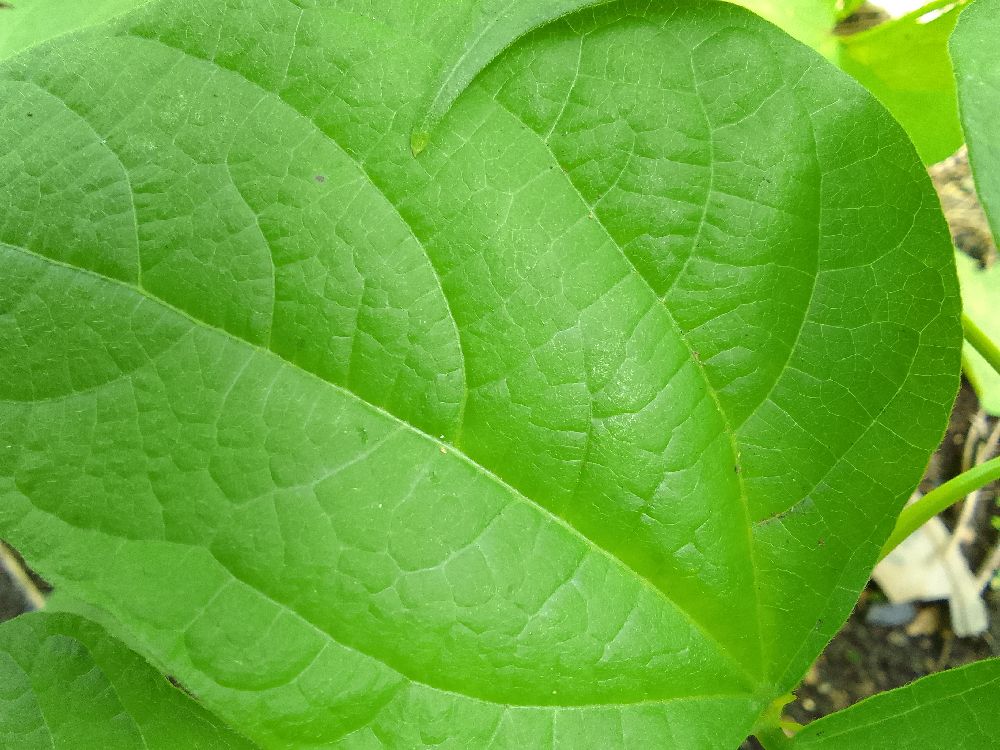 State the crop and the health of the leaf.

common bean, healthy
